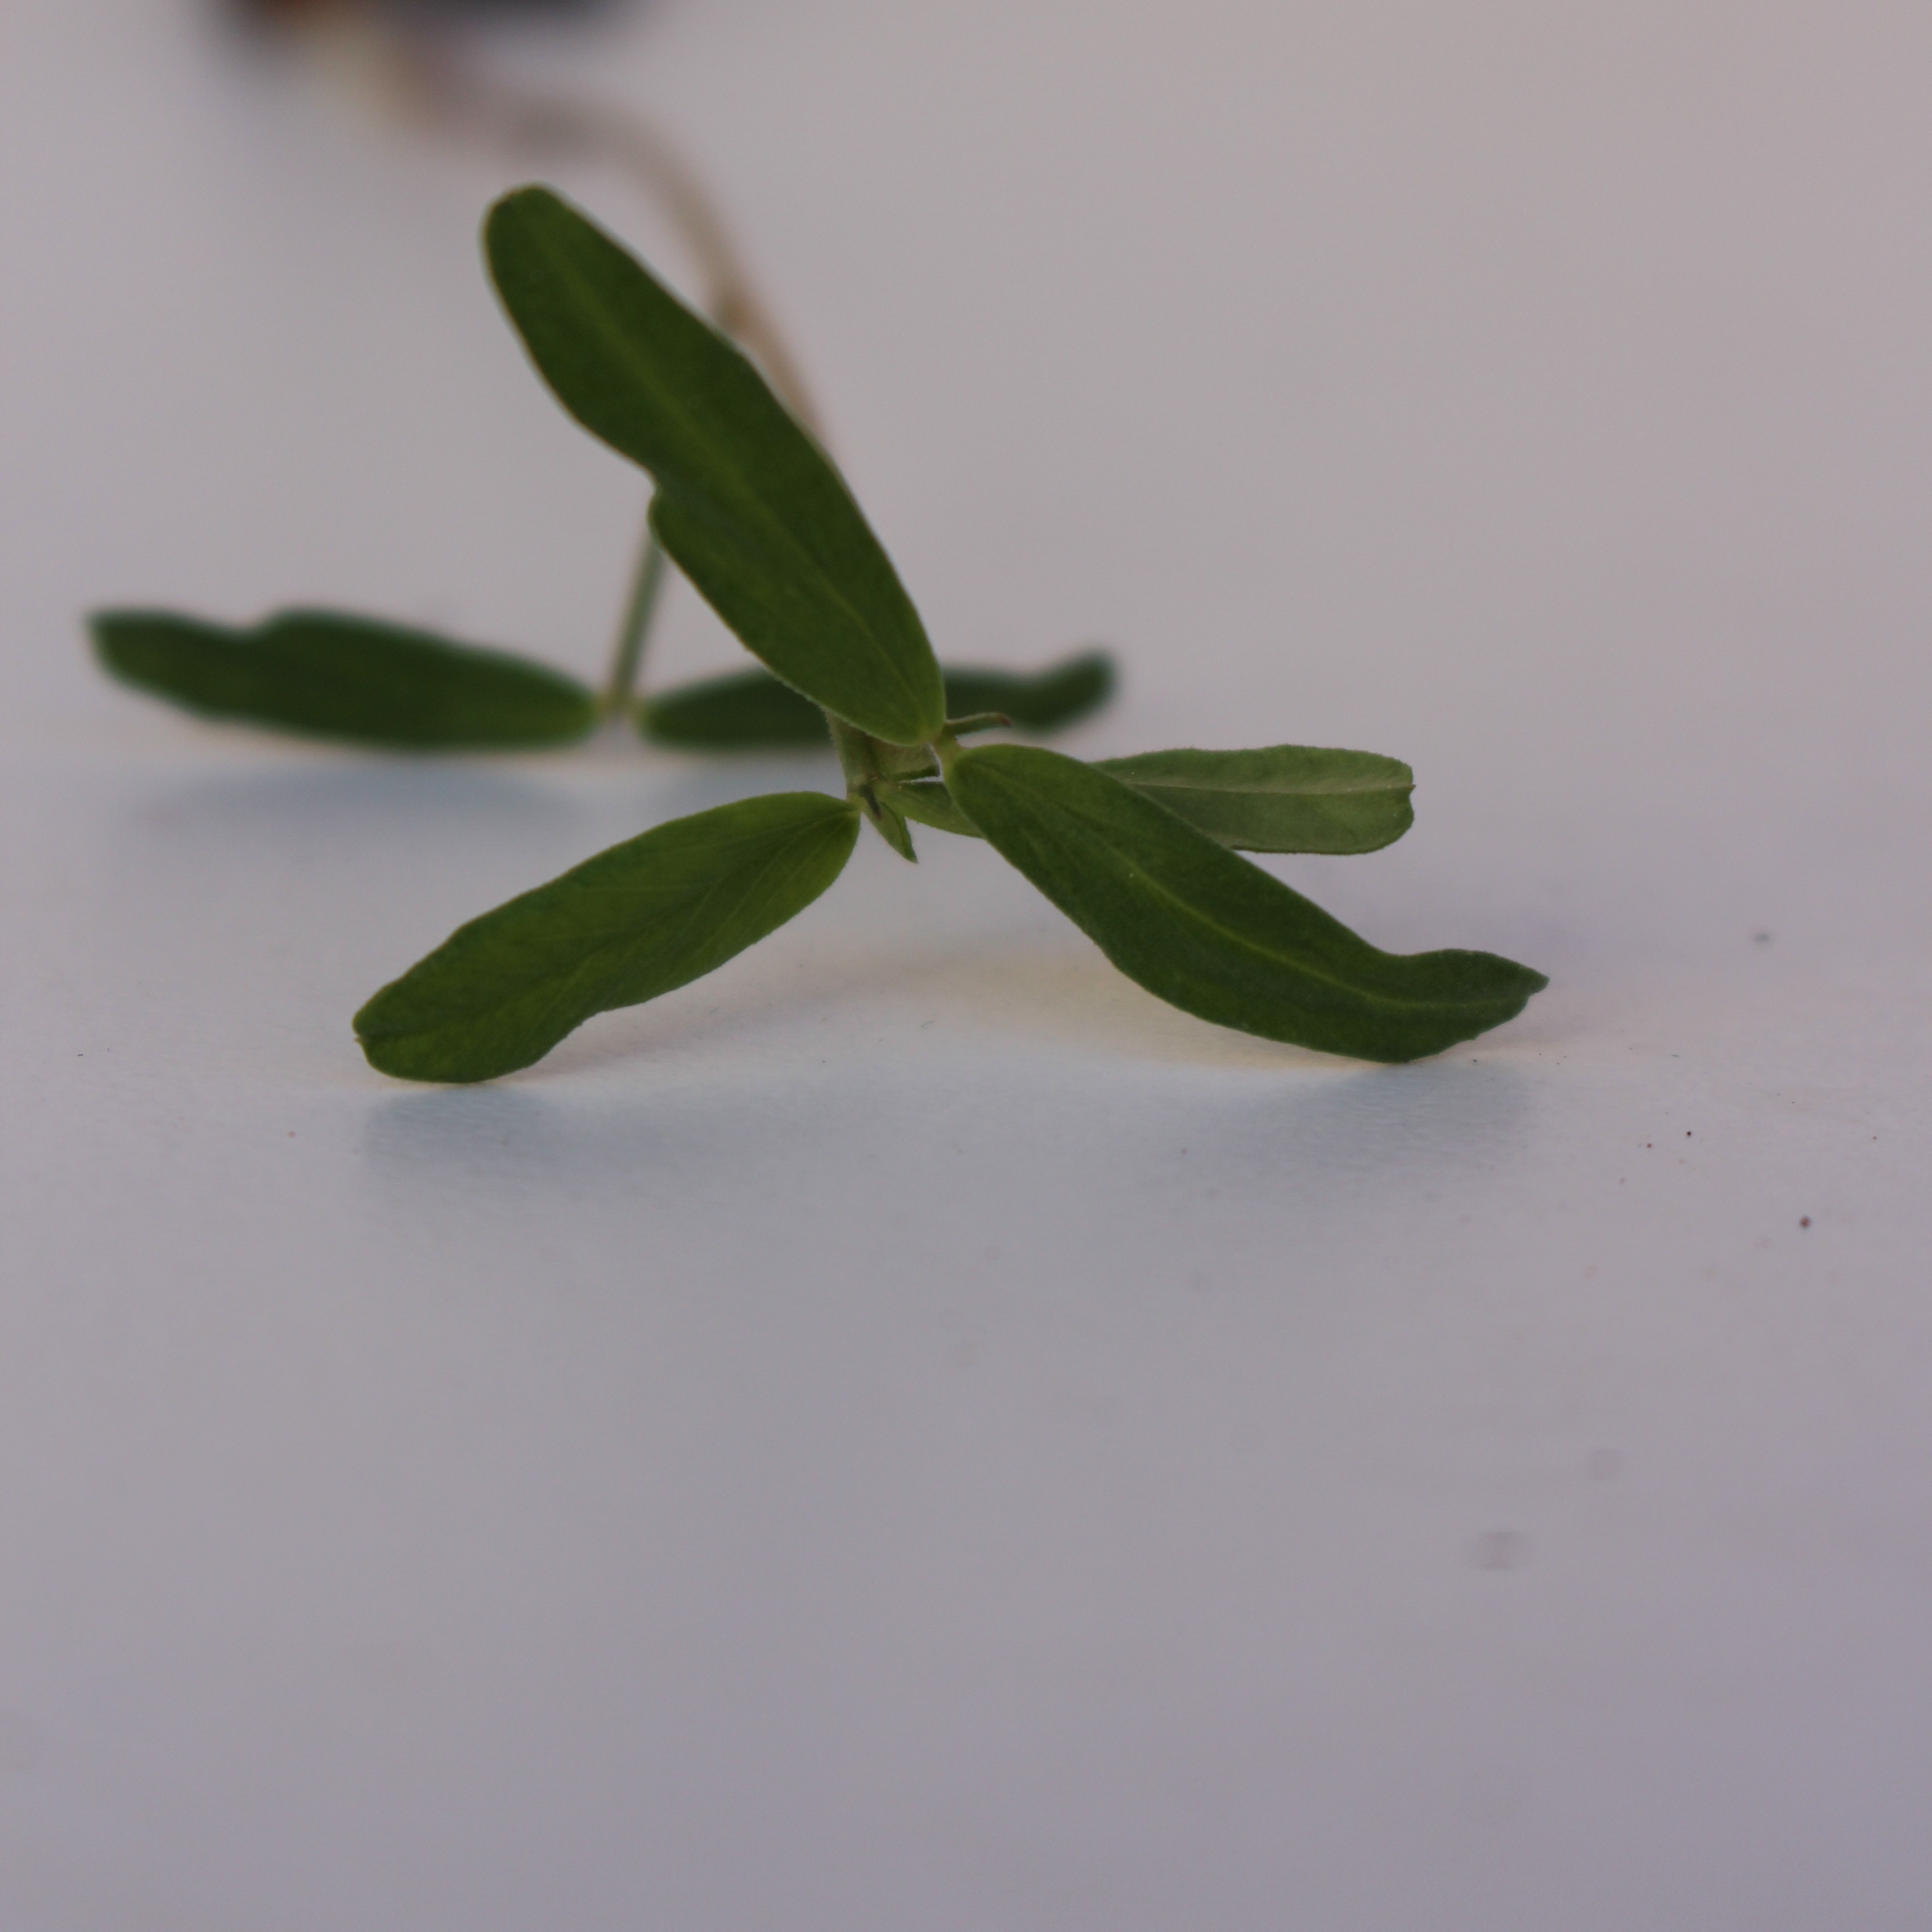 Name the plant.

Vicia sativa
